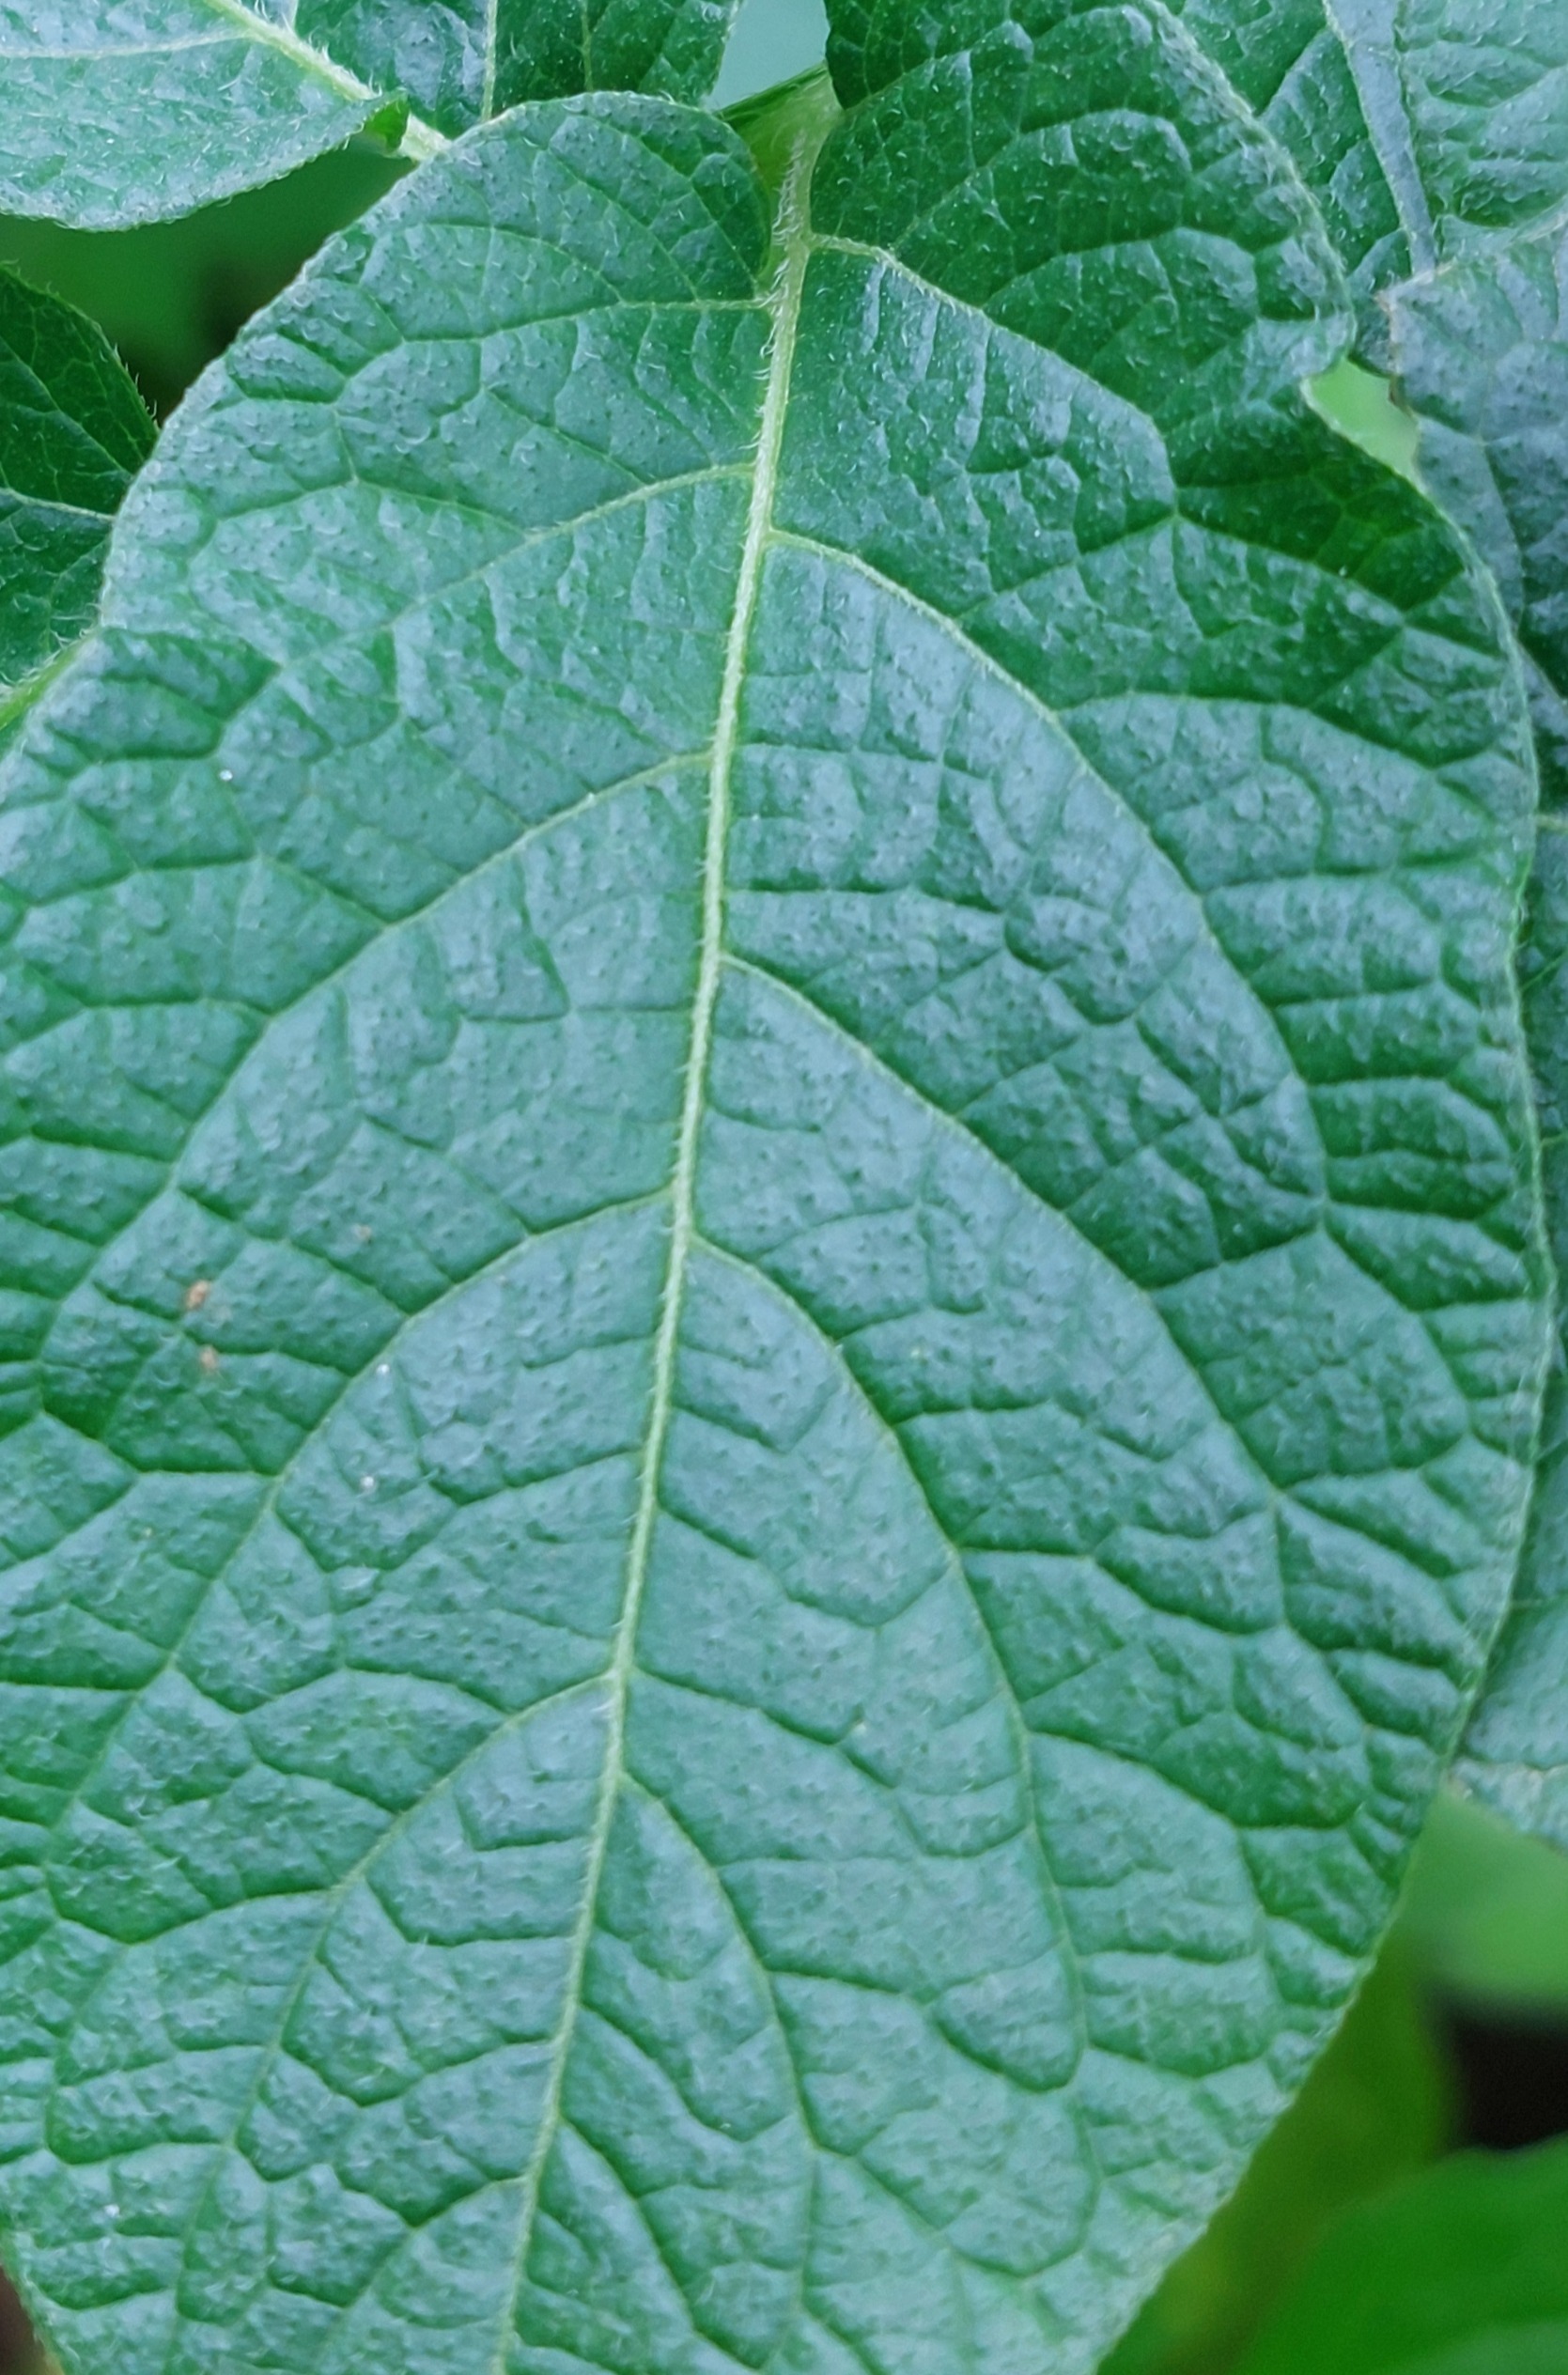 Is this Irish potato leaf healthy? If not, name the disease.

healthy
